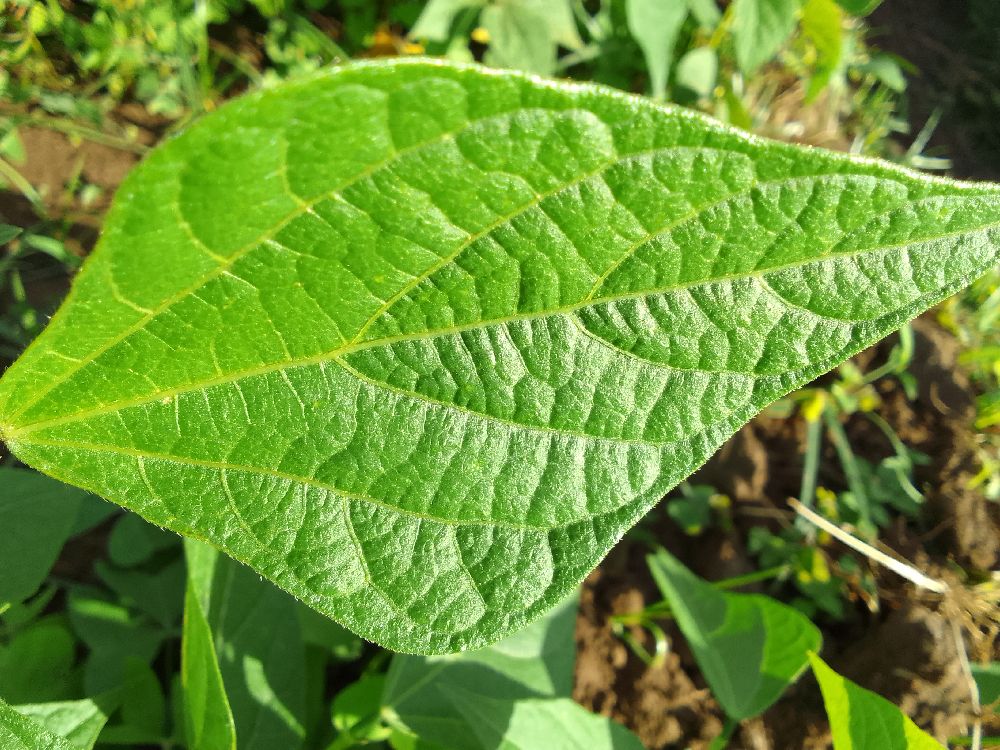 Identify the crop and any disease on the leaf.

common bean, healthy
